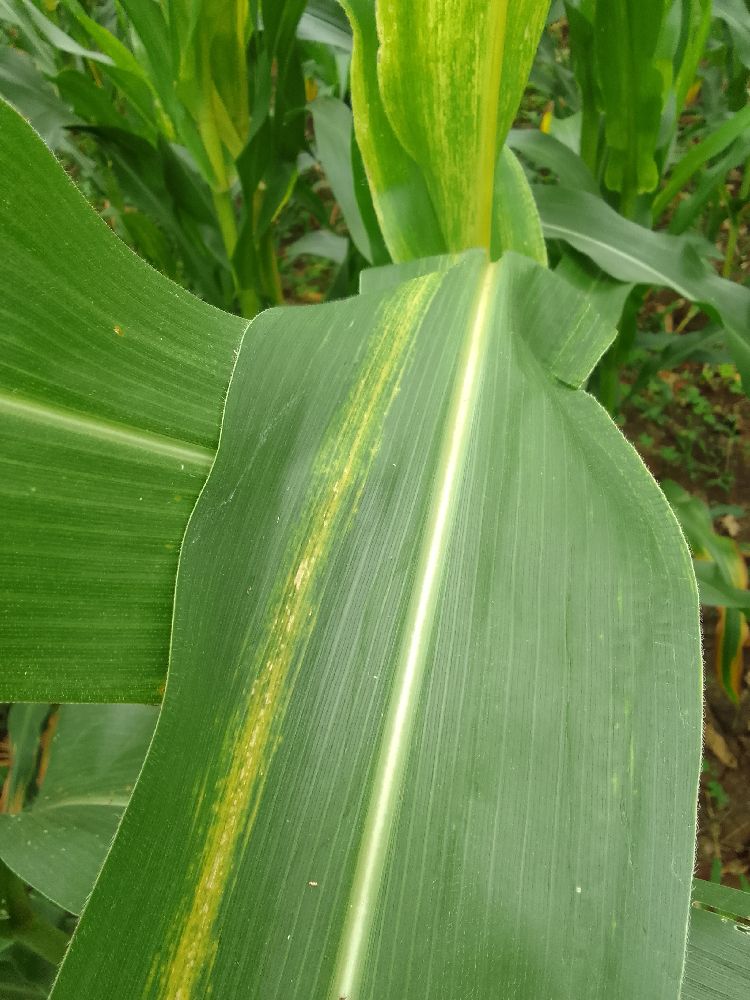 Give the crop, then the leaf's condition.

maize, maize lethal necrosis
